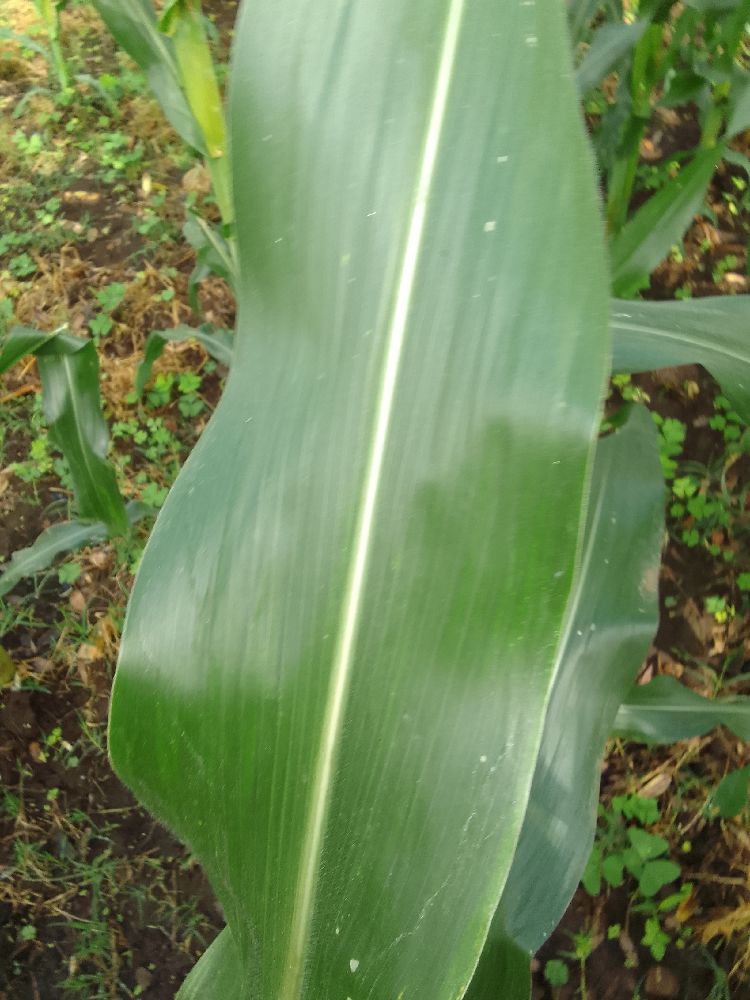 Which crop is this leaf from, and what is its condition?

maize, healthy
